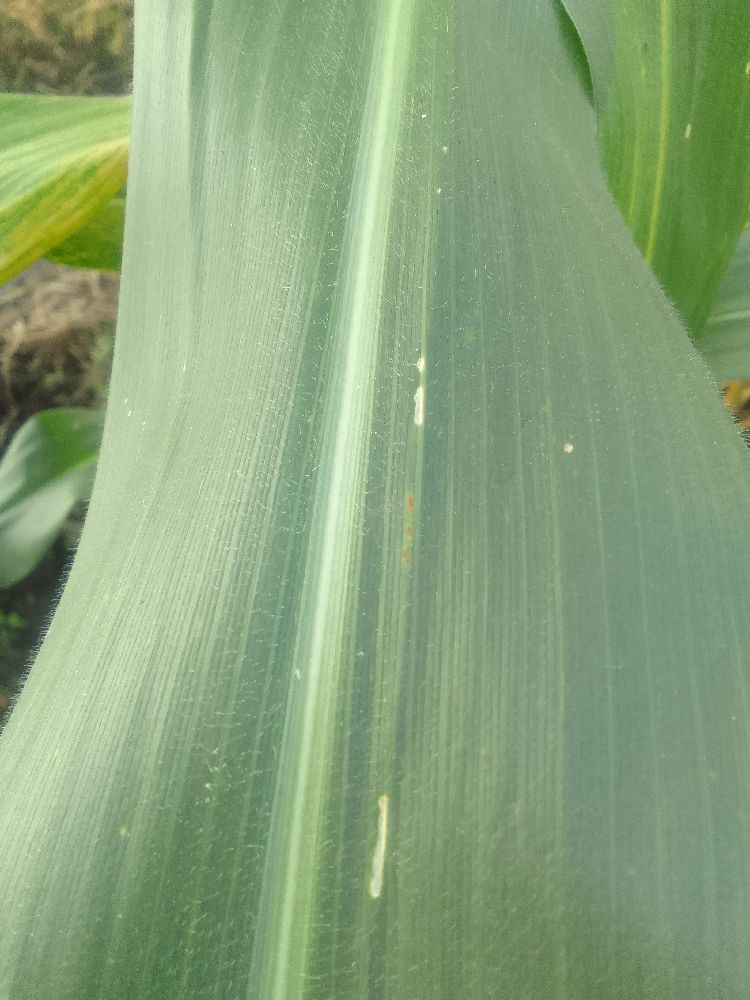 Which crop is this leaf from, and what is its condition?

maize, healthy
